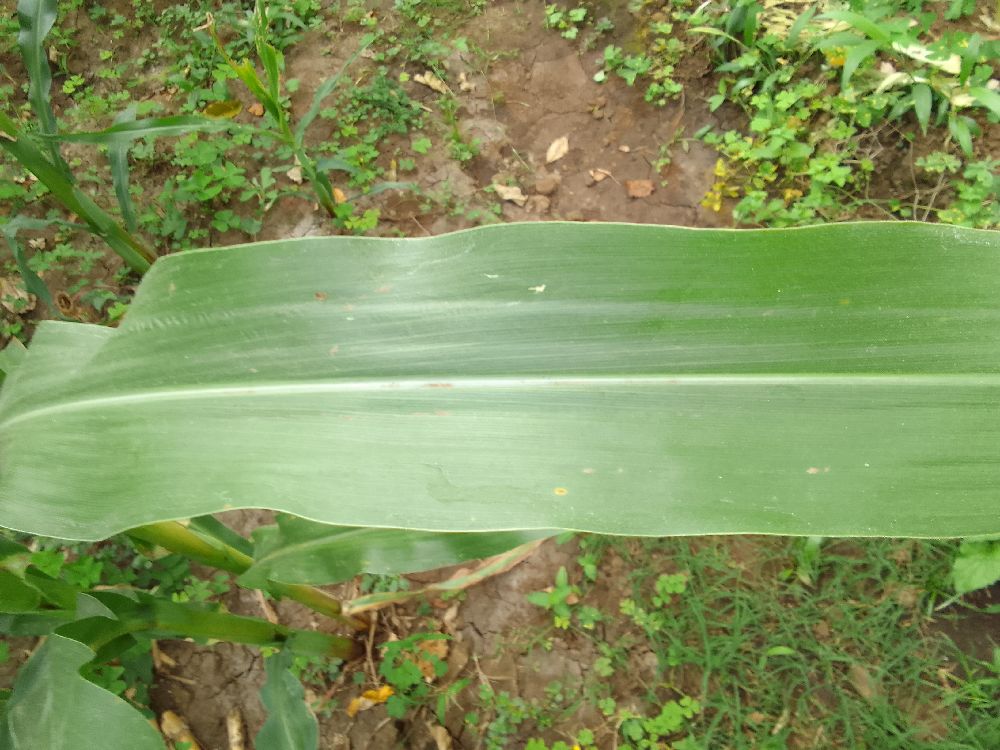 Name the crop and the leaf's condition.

maize, healthy
